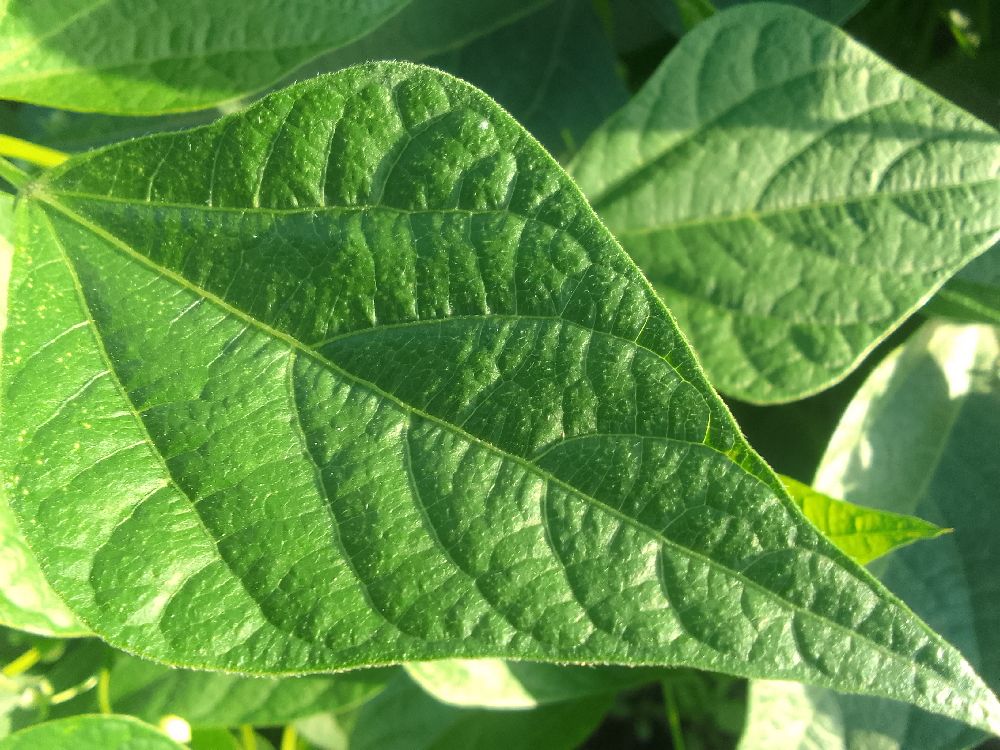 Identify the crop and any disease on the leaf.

common bean, healthy
